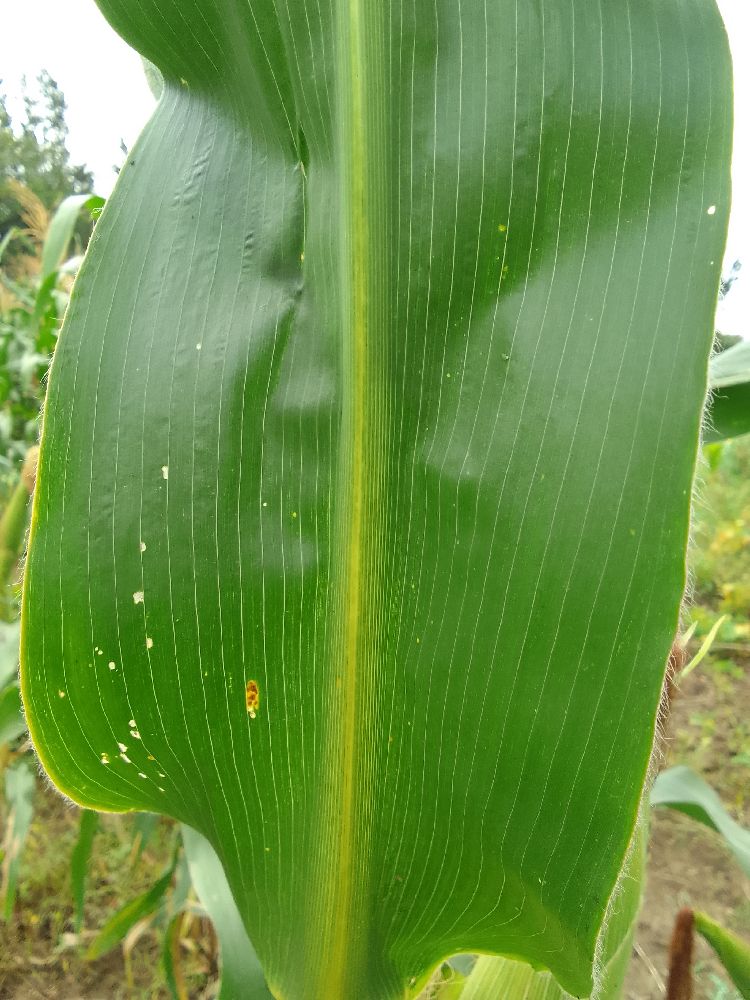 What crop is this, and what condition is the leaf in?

maize, healthy
